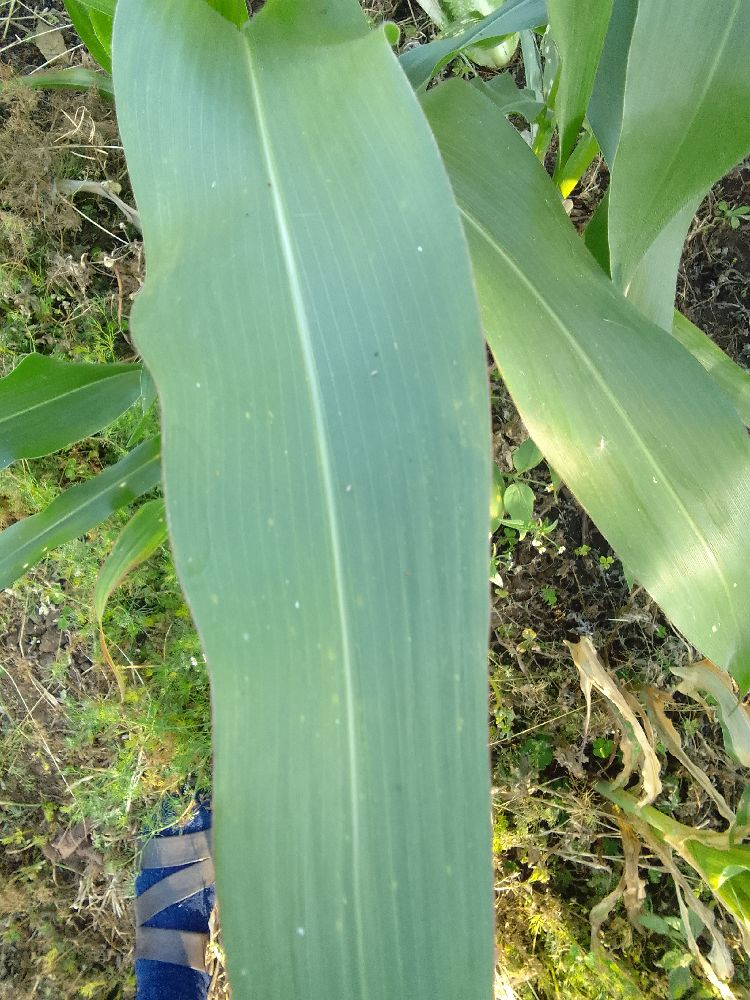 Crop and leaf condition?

maize, healthy
